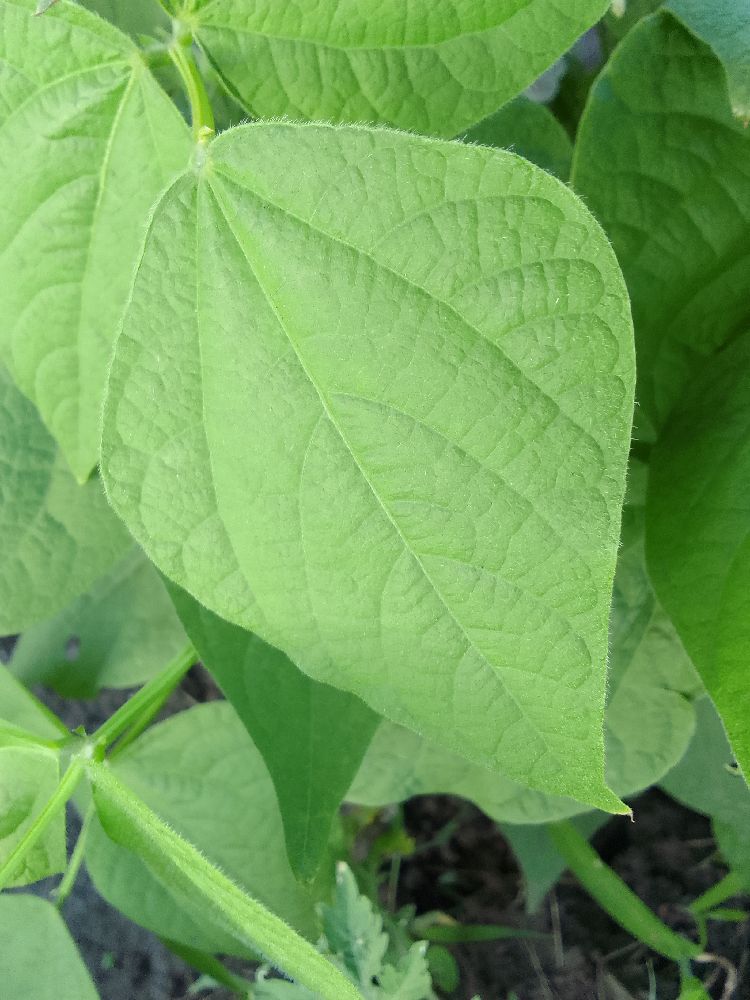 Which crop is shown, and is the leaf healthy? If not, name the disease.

common bean, healthy
